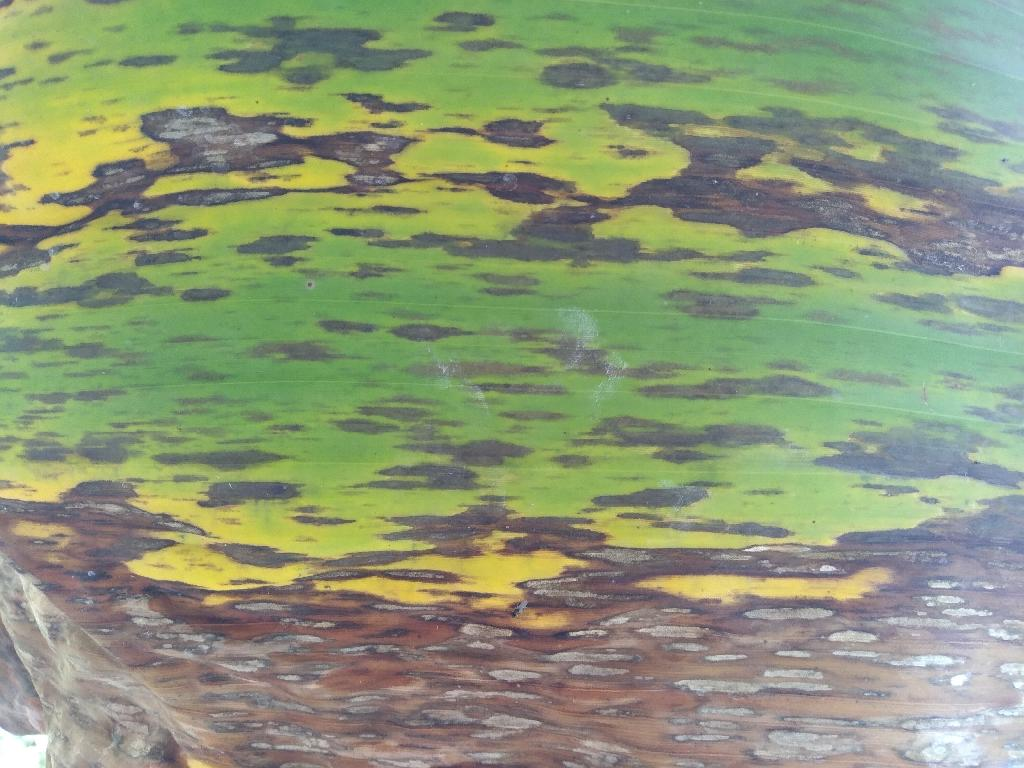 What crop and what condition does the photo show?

banana, black sigatoka
